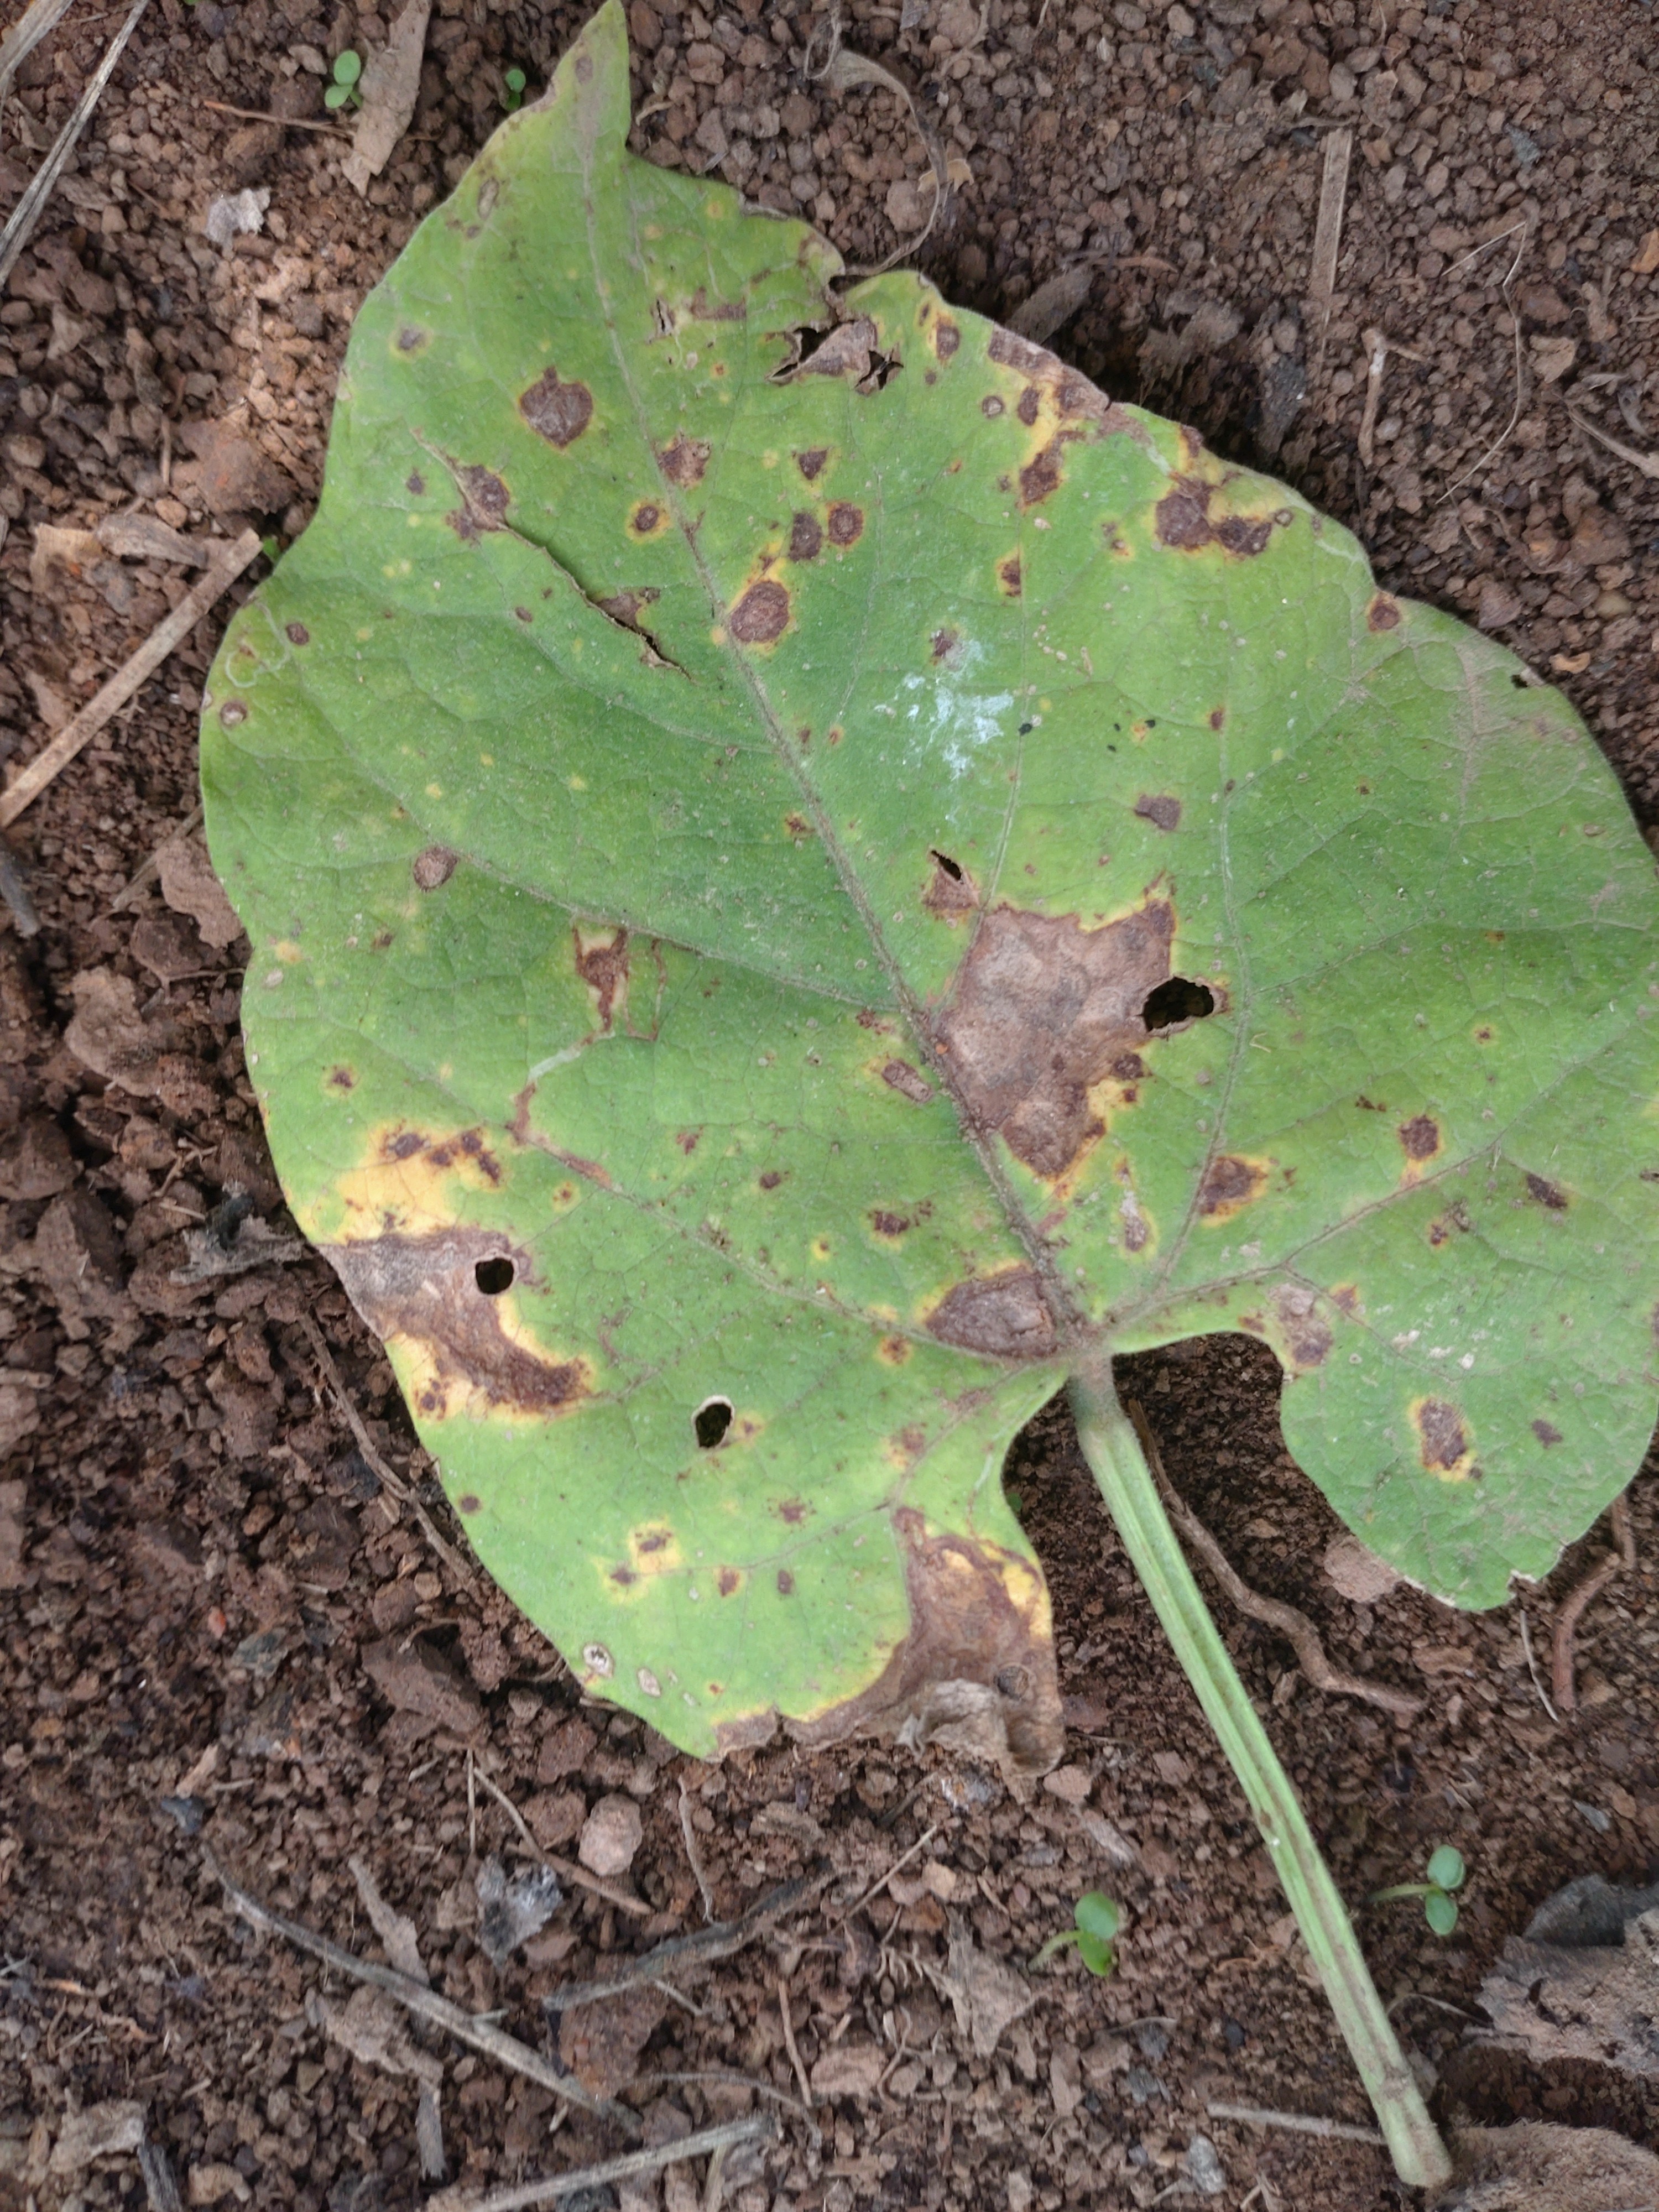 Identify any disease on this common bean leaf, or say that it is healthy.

rust
